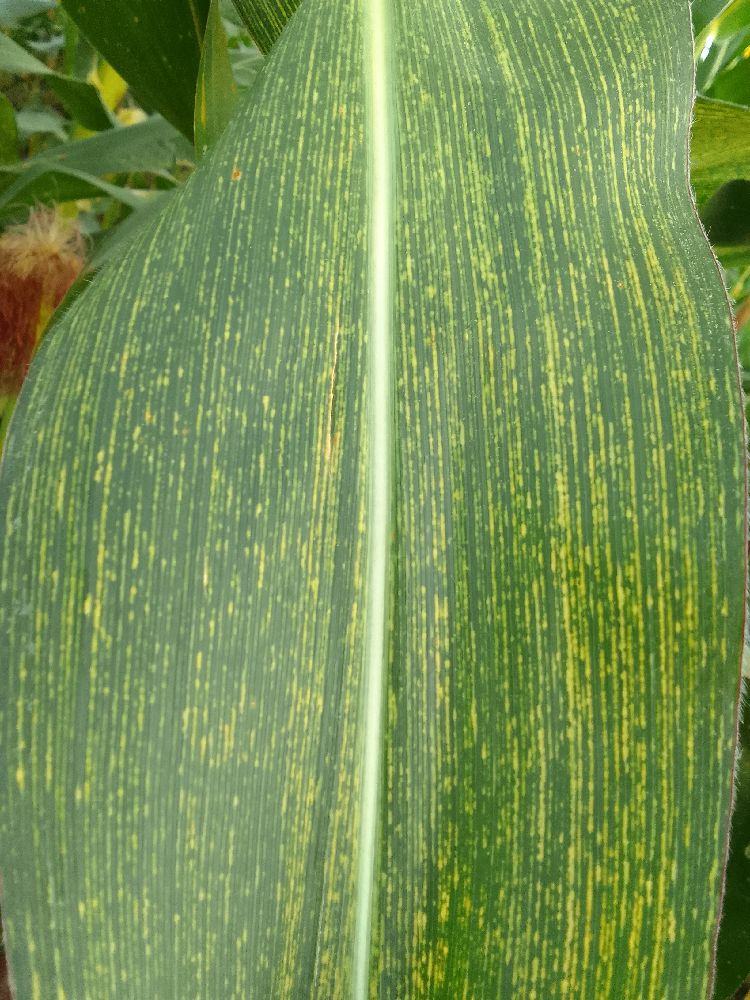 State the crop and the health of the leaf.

maize, maize streak virus
